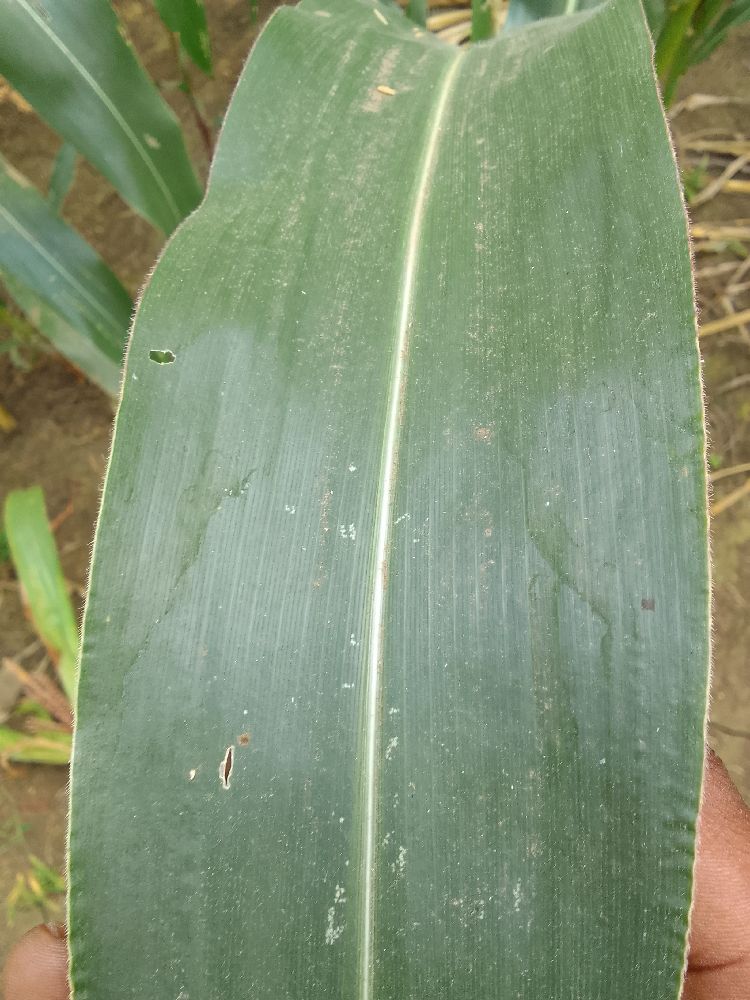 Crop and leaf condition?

maize, healthy
